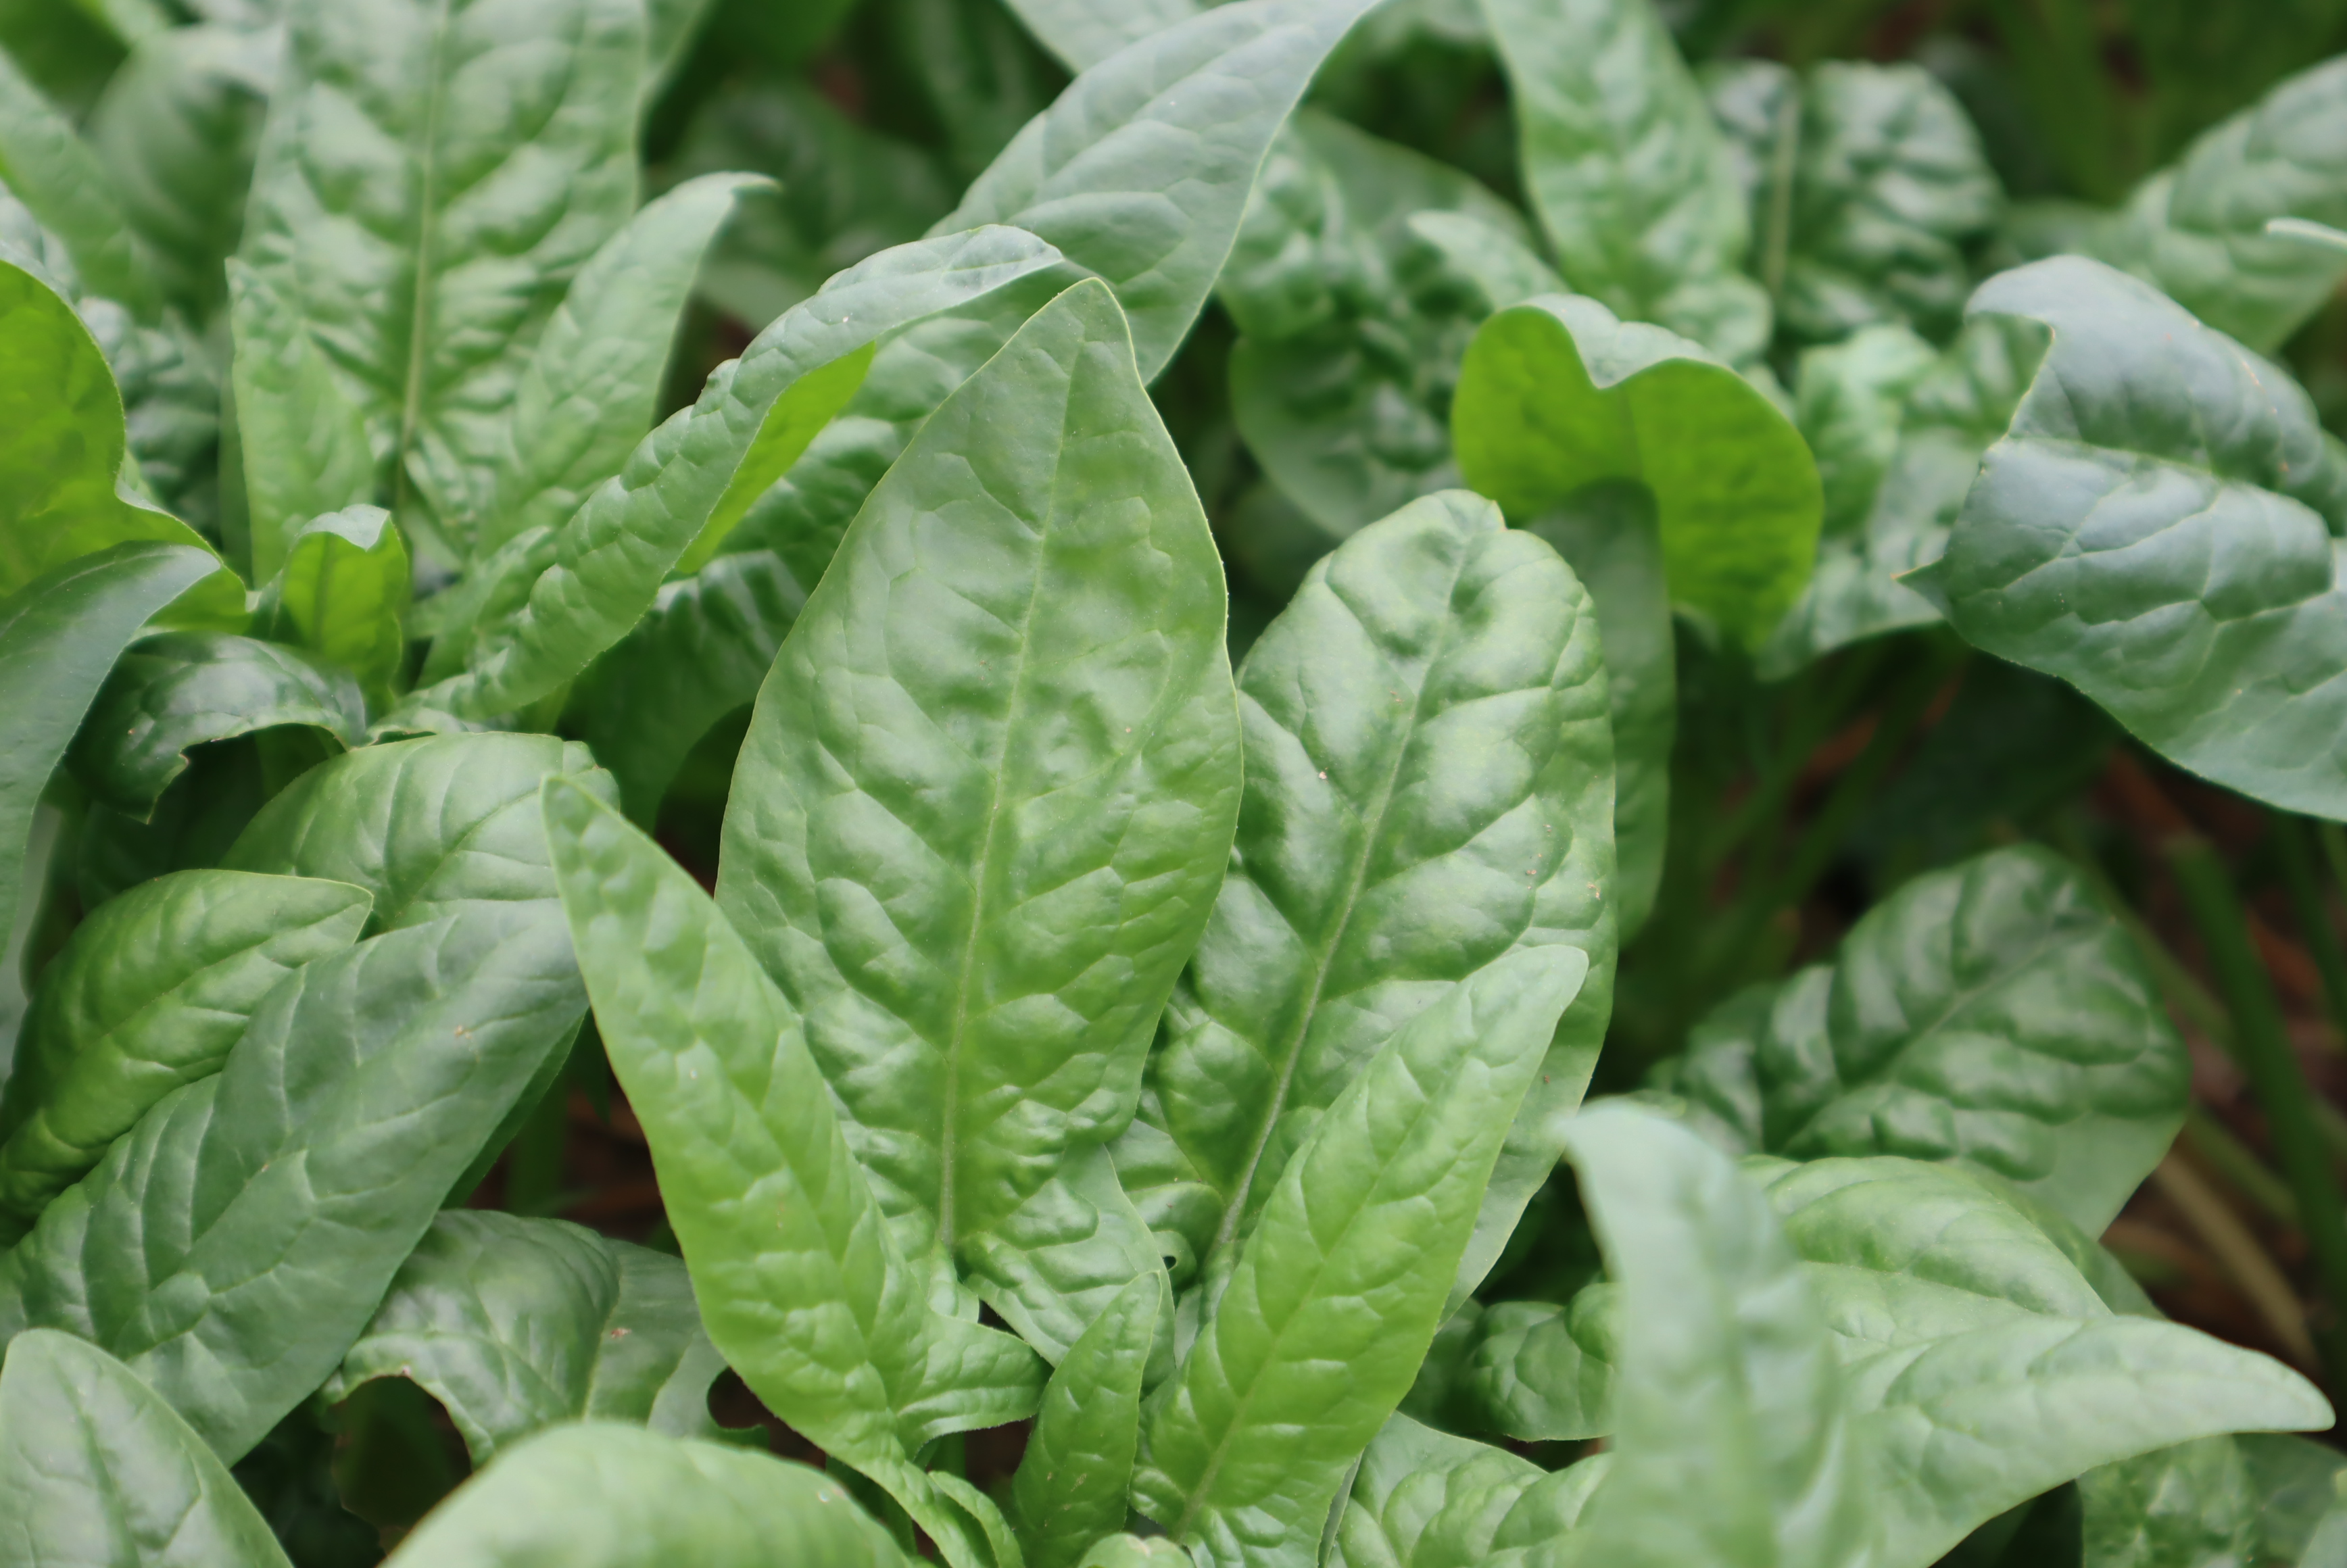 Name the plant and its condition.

spinach, mechanical damage
